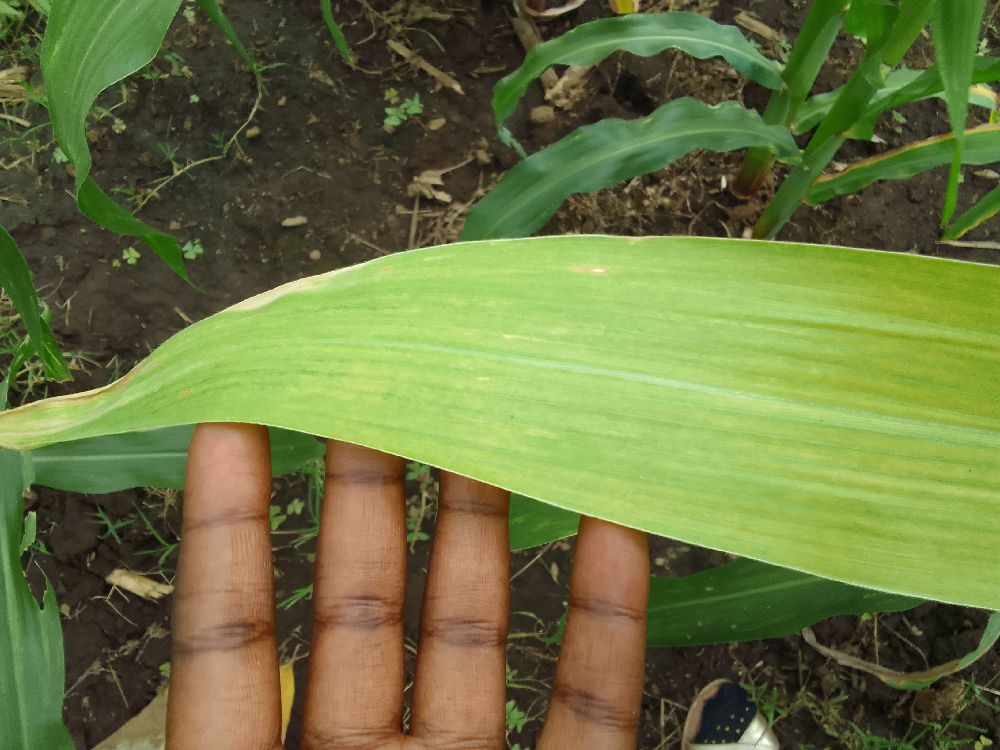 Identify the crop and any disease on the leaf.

maize, maize lethal necrosis
